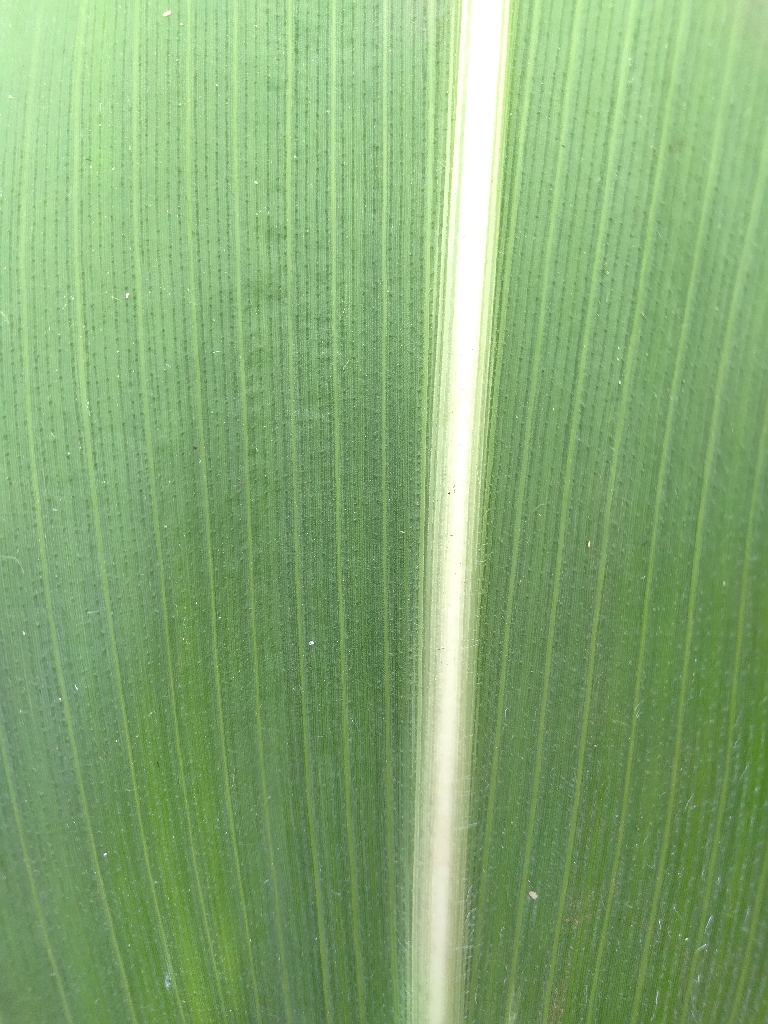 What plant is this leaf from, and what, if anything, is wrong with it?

maize, healthy
